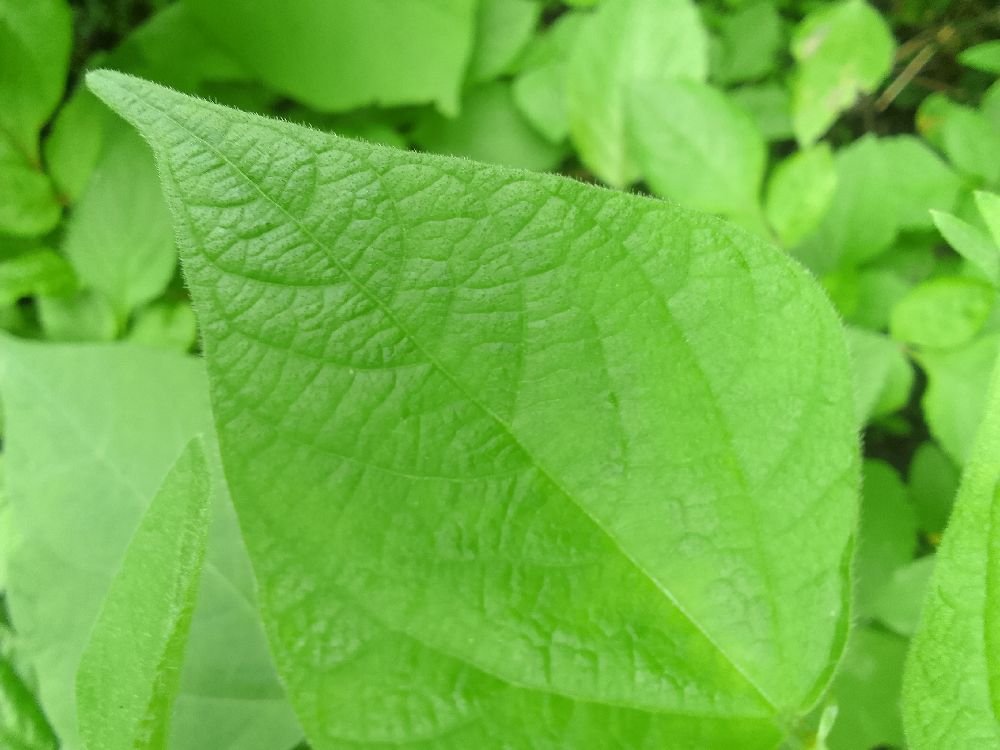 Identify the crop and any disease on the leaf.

common bean, healthy
